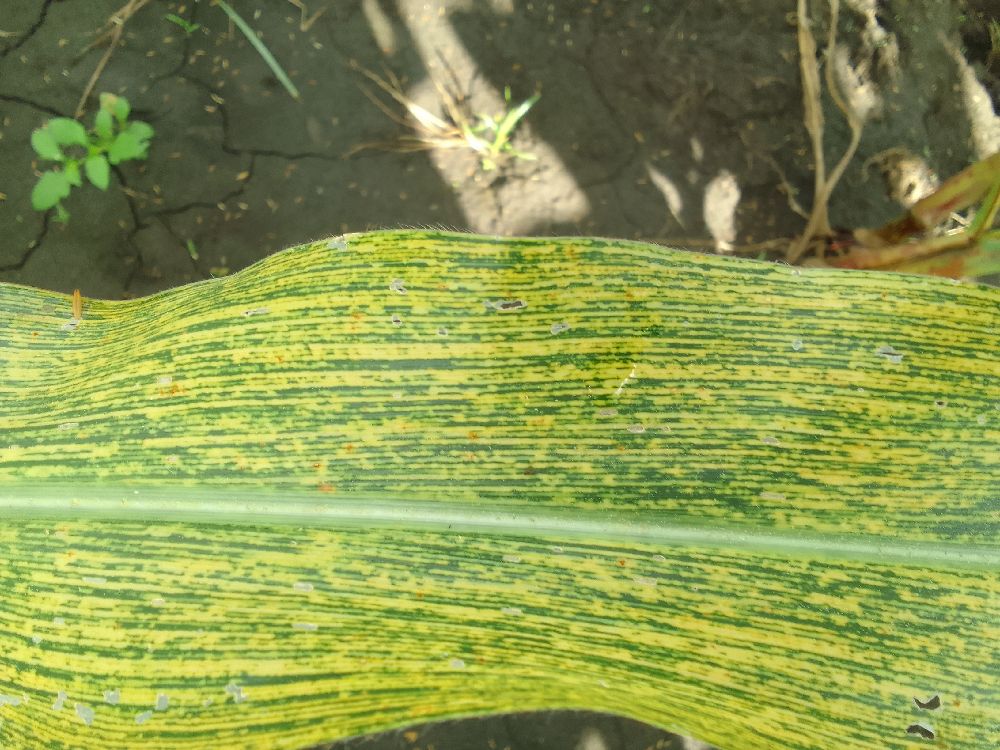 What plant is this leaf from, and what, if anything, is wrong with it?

maize, maize streak virus
